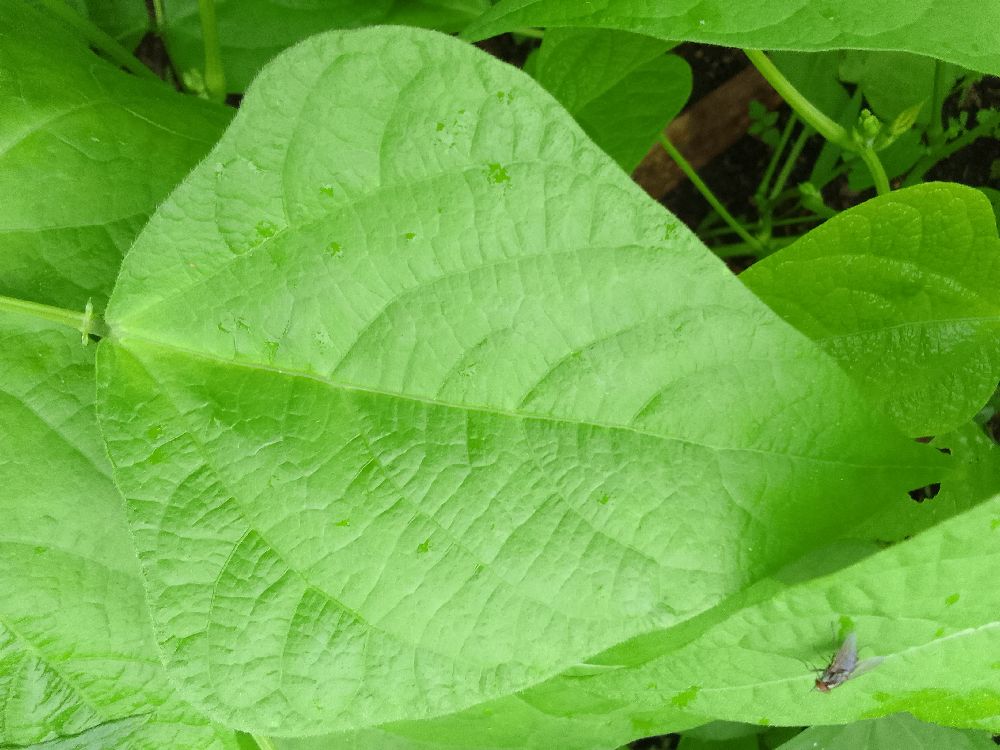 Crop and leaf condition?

common bean, healthy
